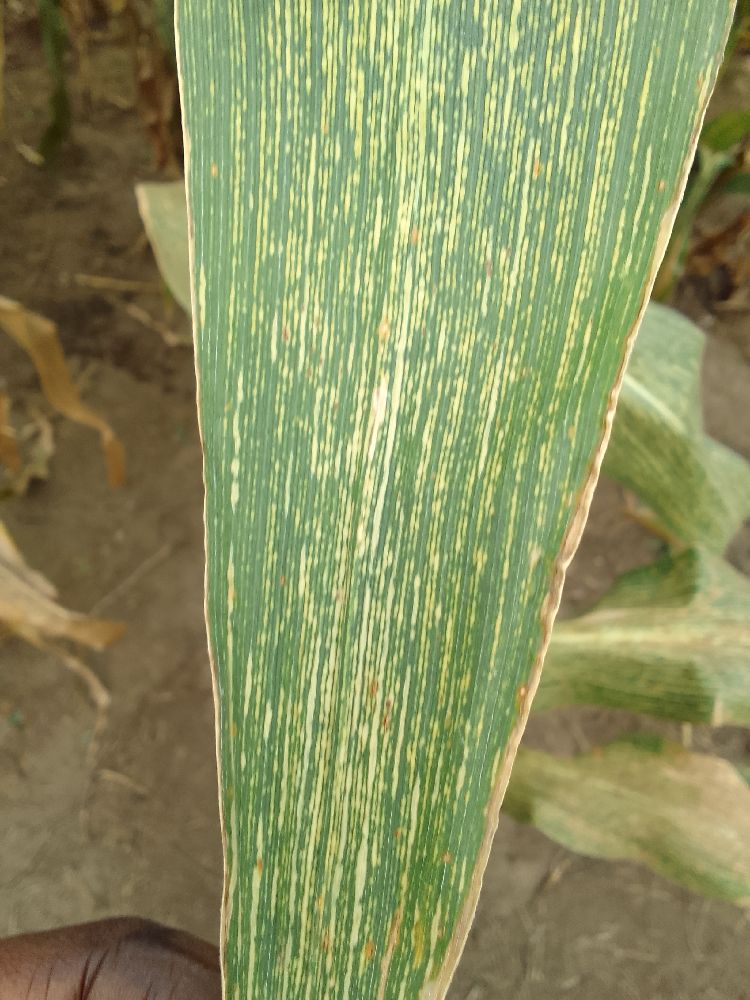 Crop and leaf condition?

maize, maize streak virus
